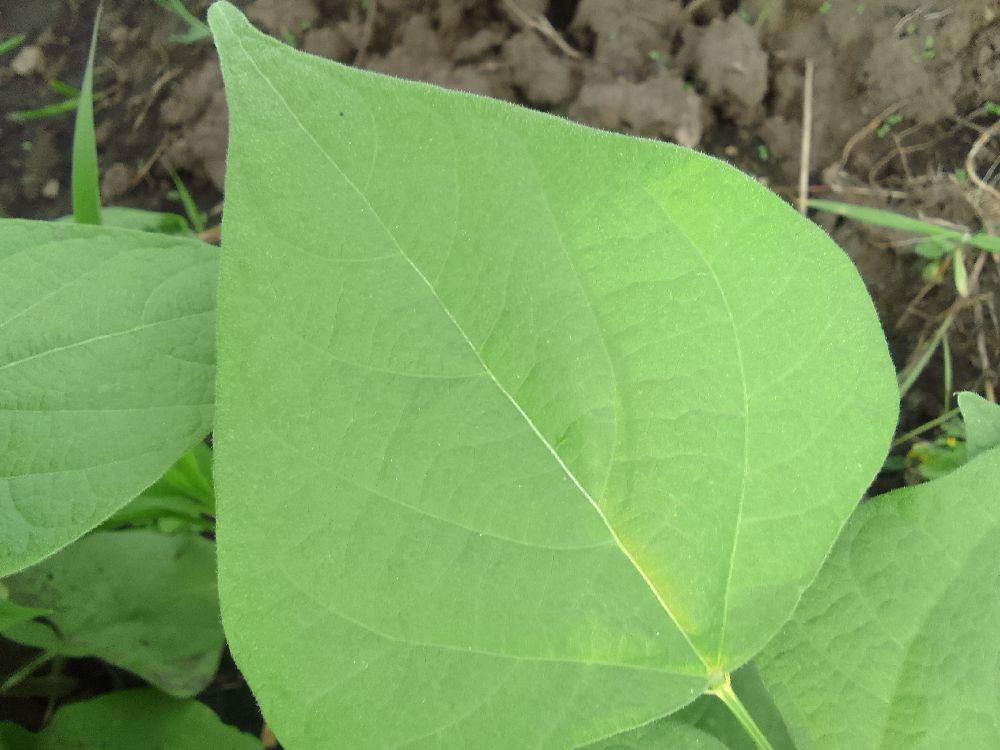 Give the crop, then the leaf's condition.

common bean, healthy
